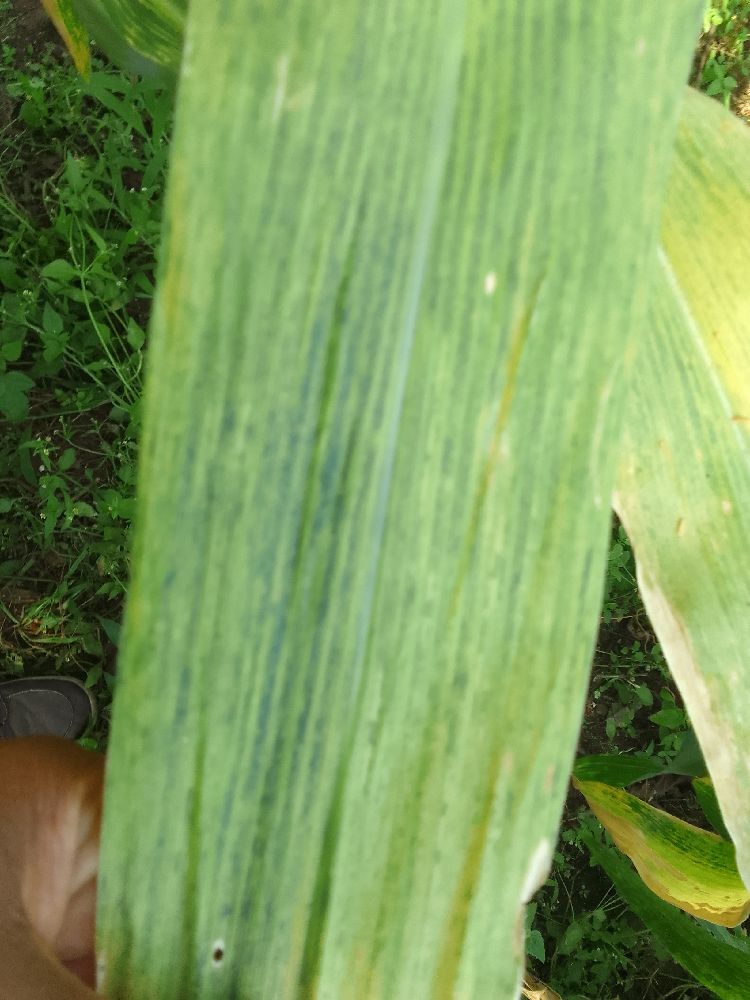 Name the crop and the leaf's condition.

maize, maize lethal necrosis
